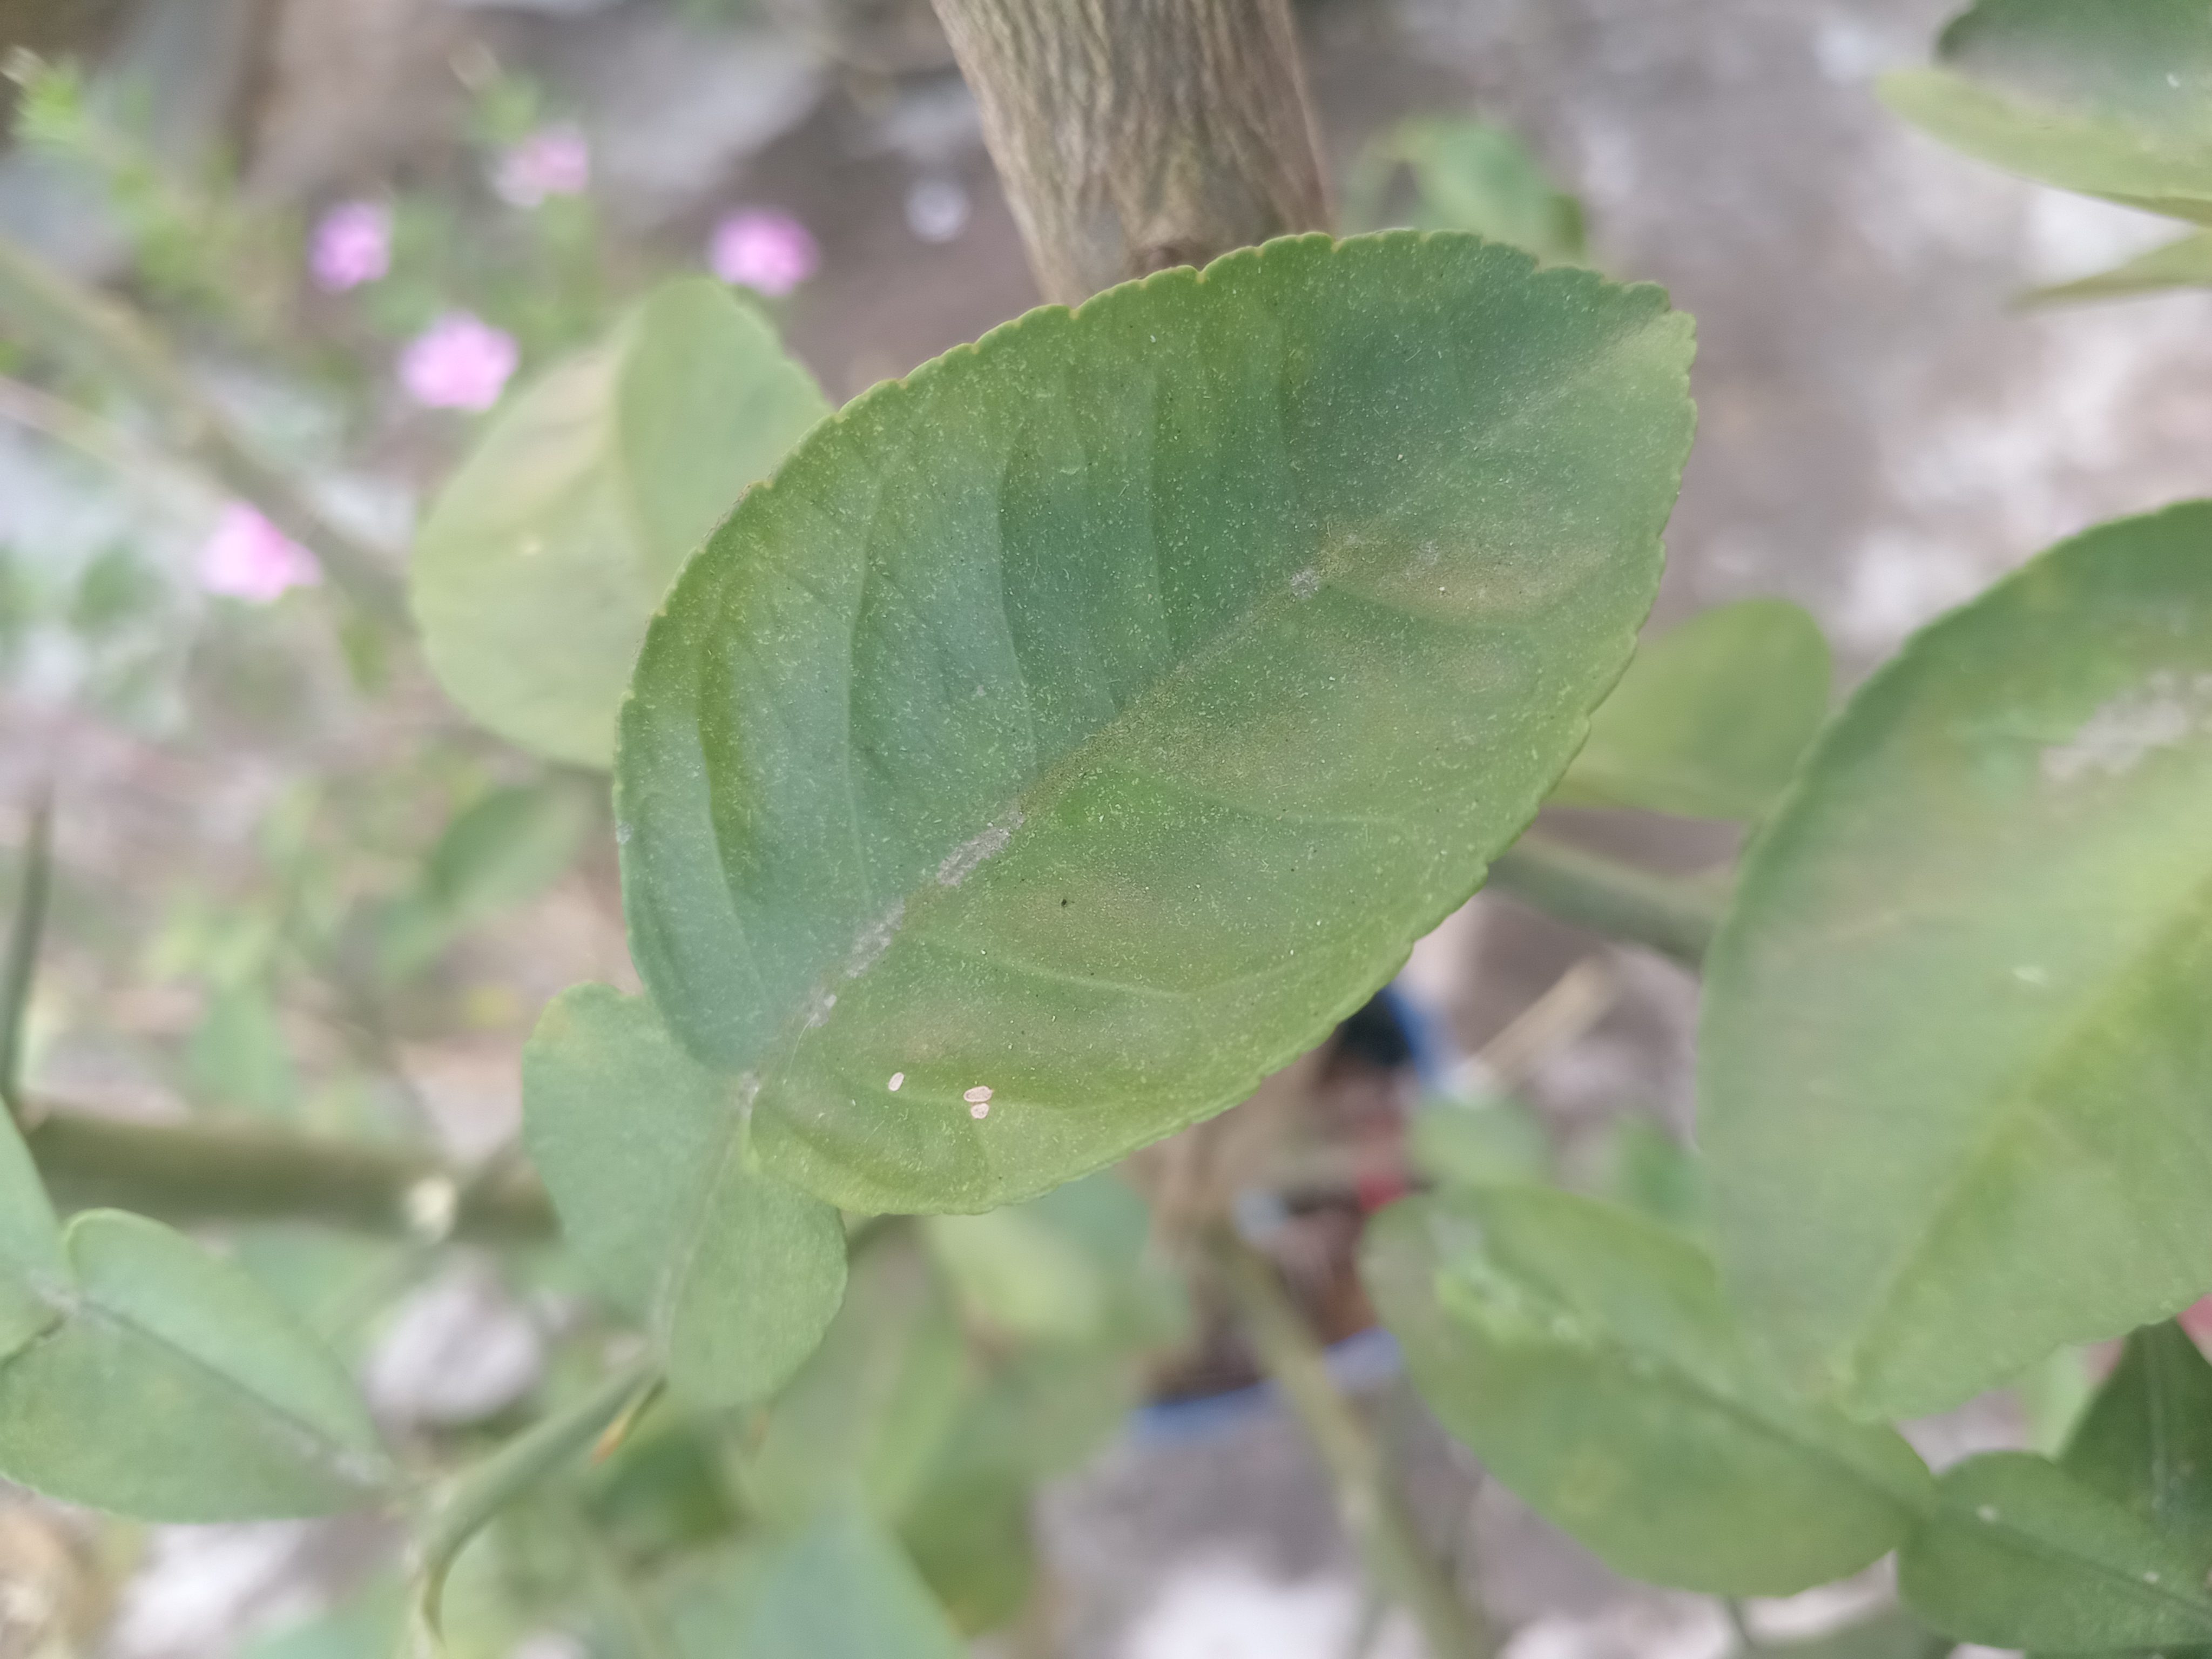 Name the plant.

lemon
